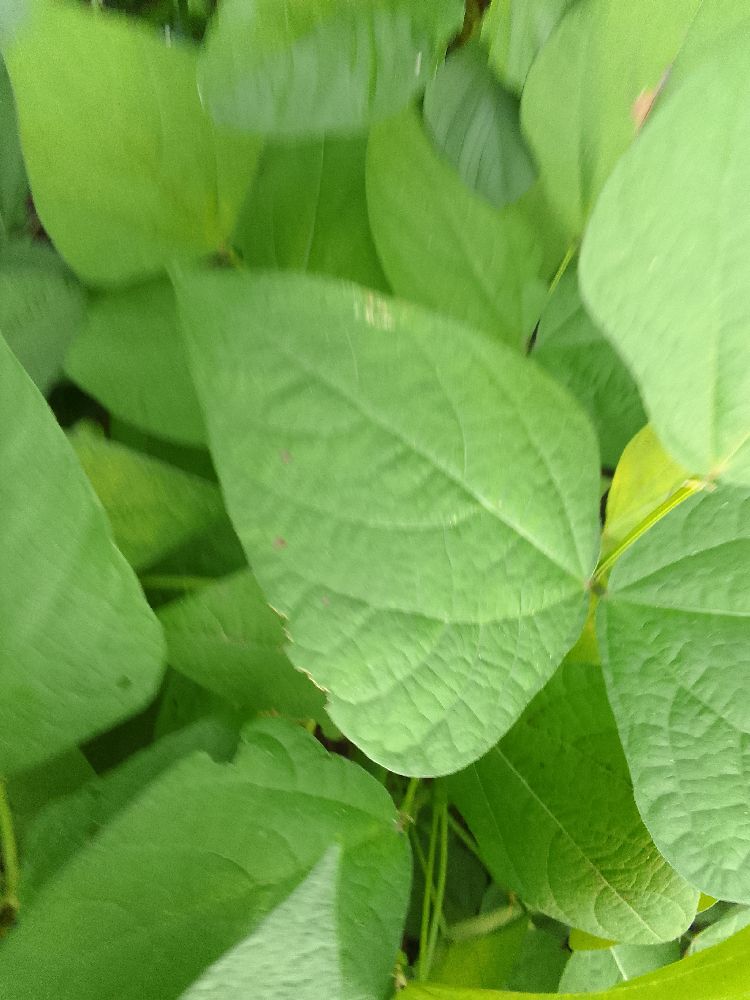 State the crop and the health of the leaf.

common bean, healthy
